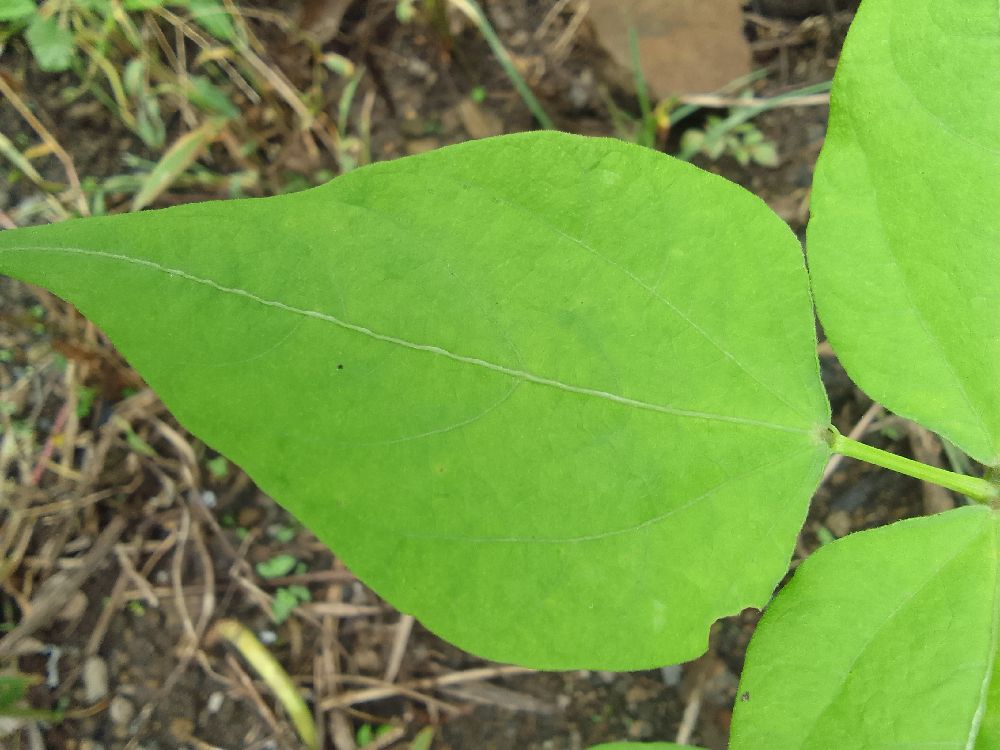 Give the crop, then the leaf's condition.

common bean, healthy
